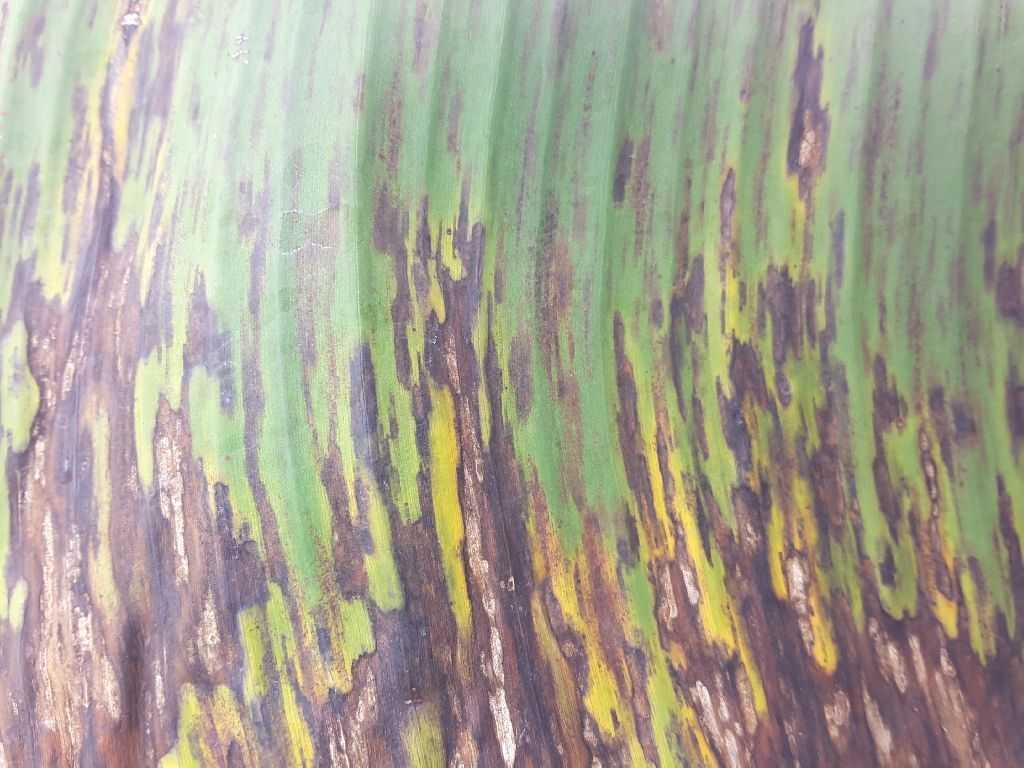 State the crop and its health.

banana, black sigatoka
